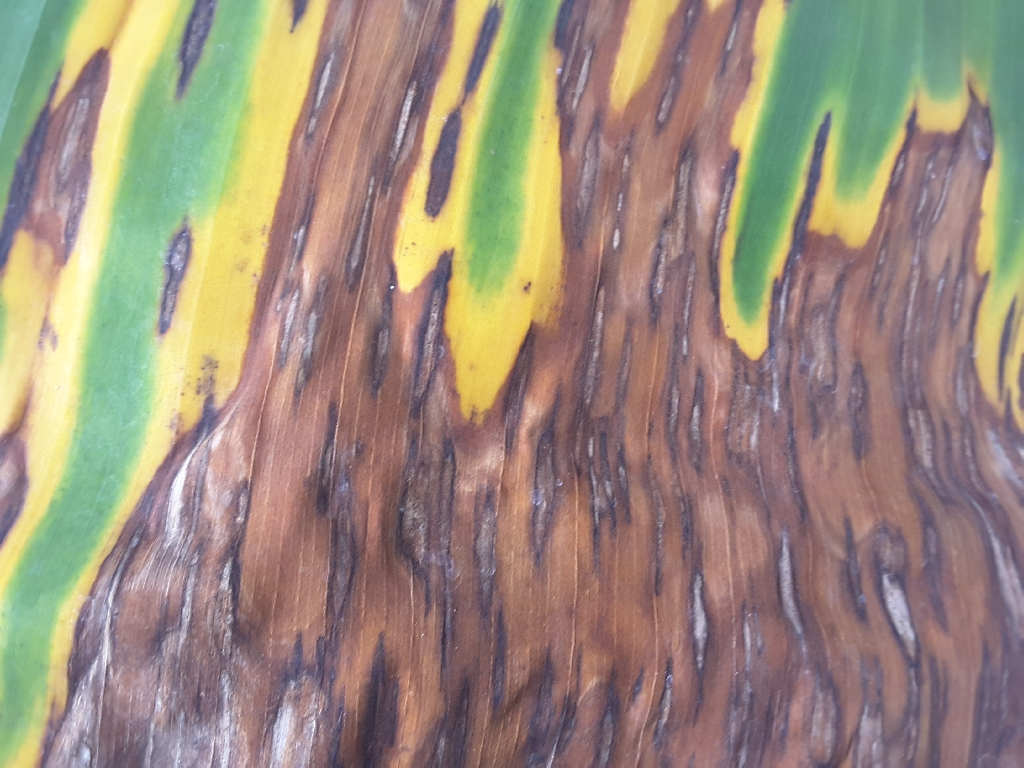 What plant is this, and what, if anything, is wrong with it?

banana, black sigatoka
